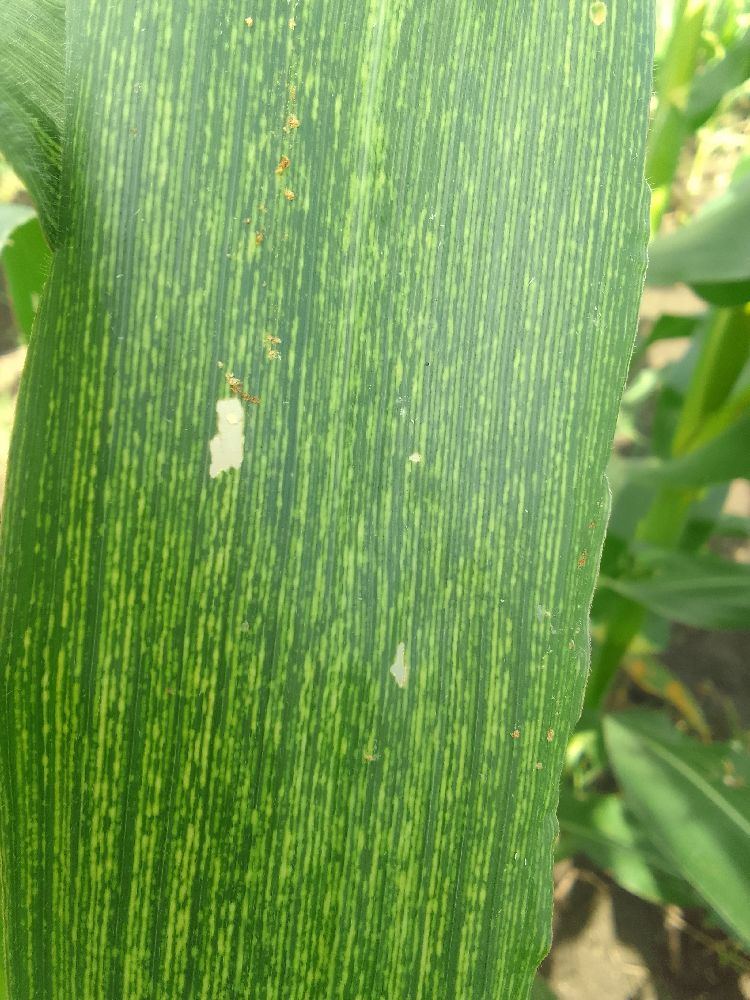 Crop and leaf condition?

maize, maize streak virus
